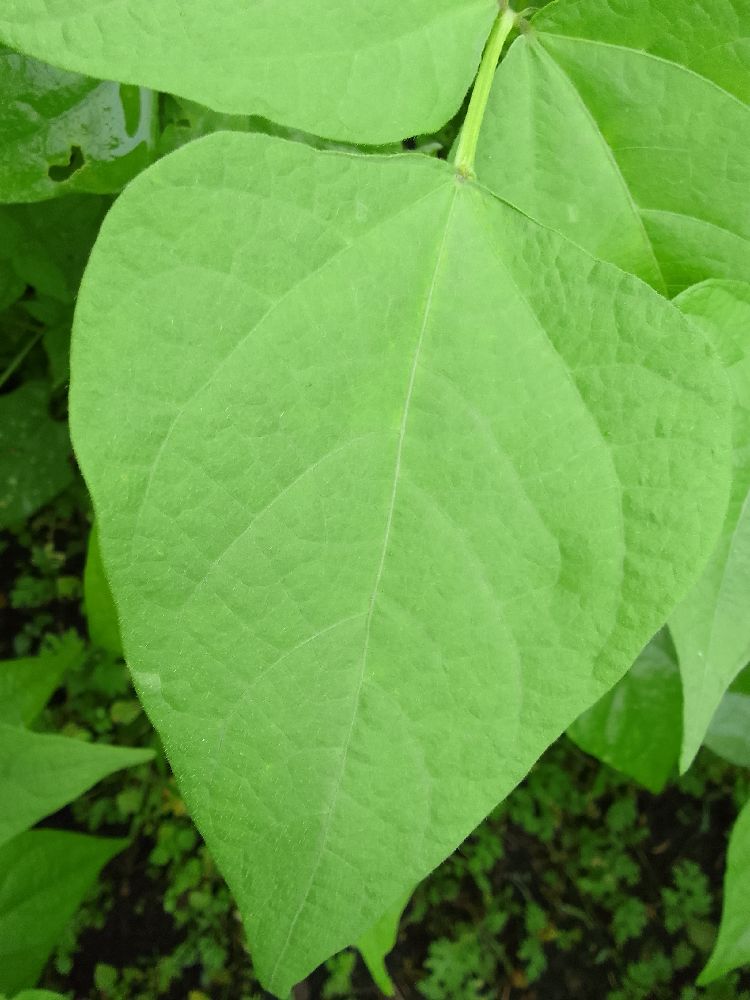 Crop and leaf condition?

common bean, healthy
